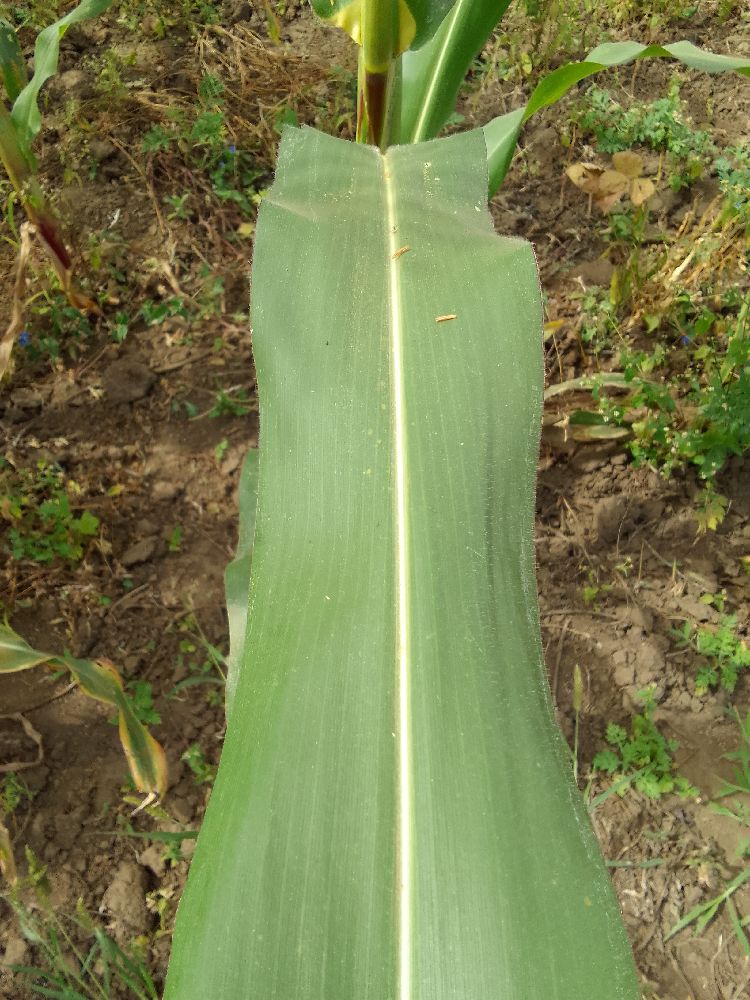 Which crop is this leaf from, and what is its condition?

maize, healthy
